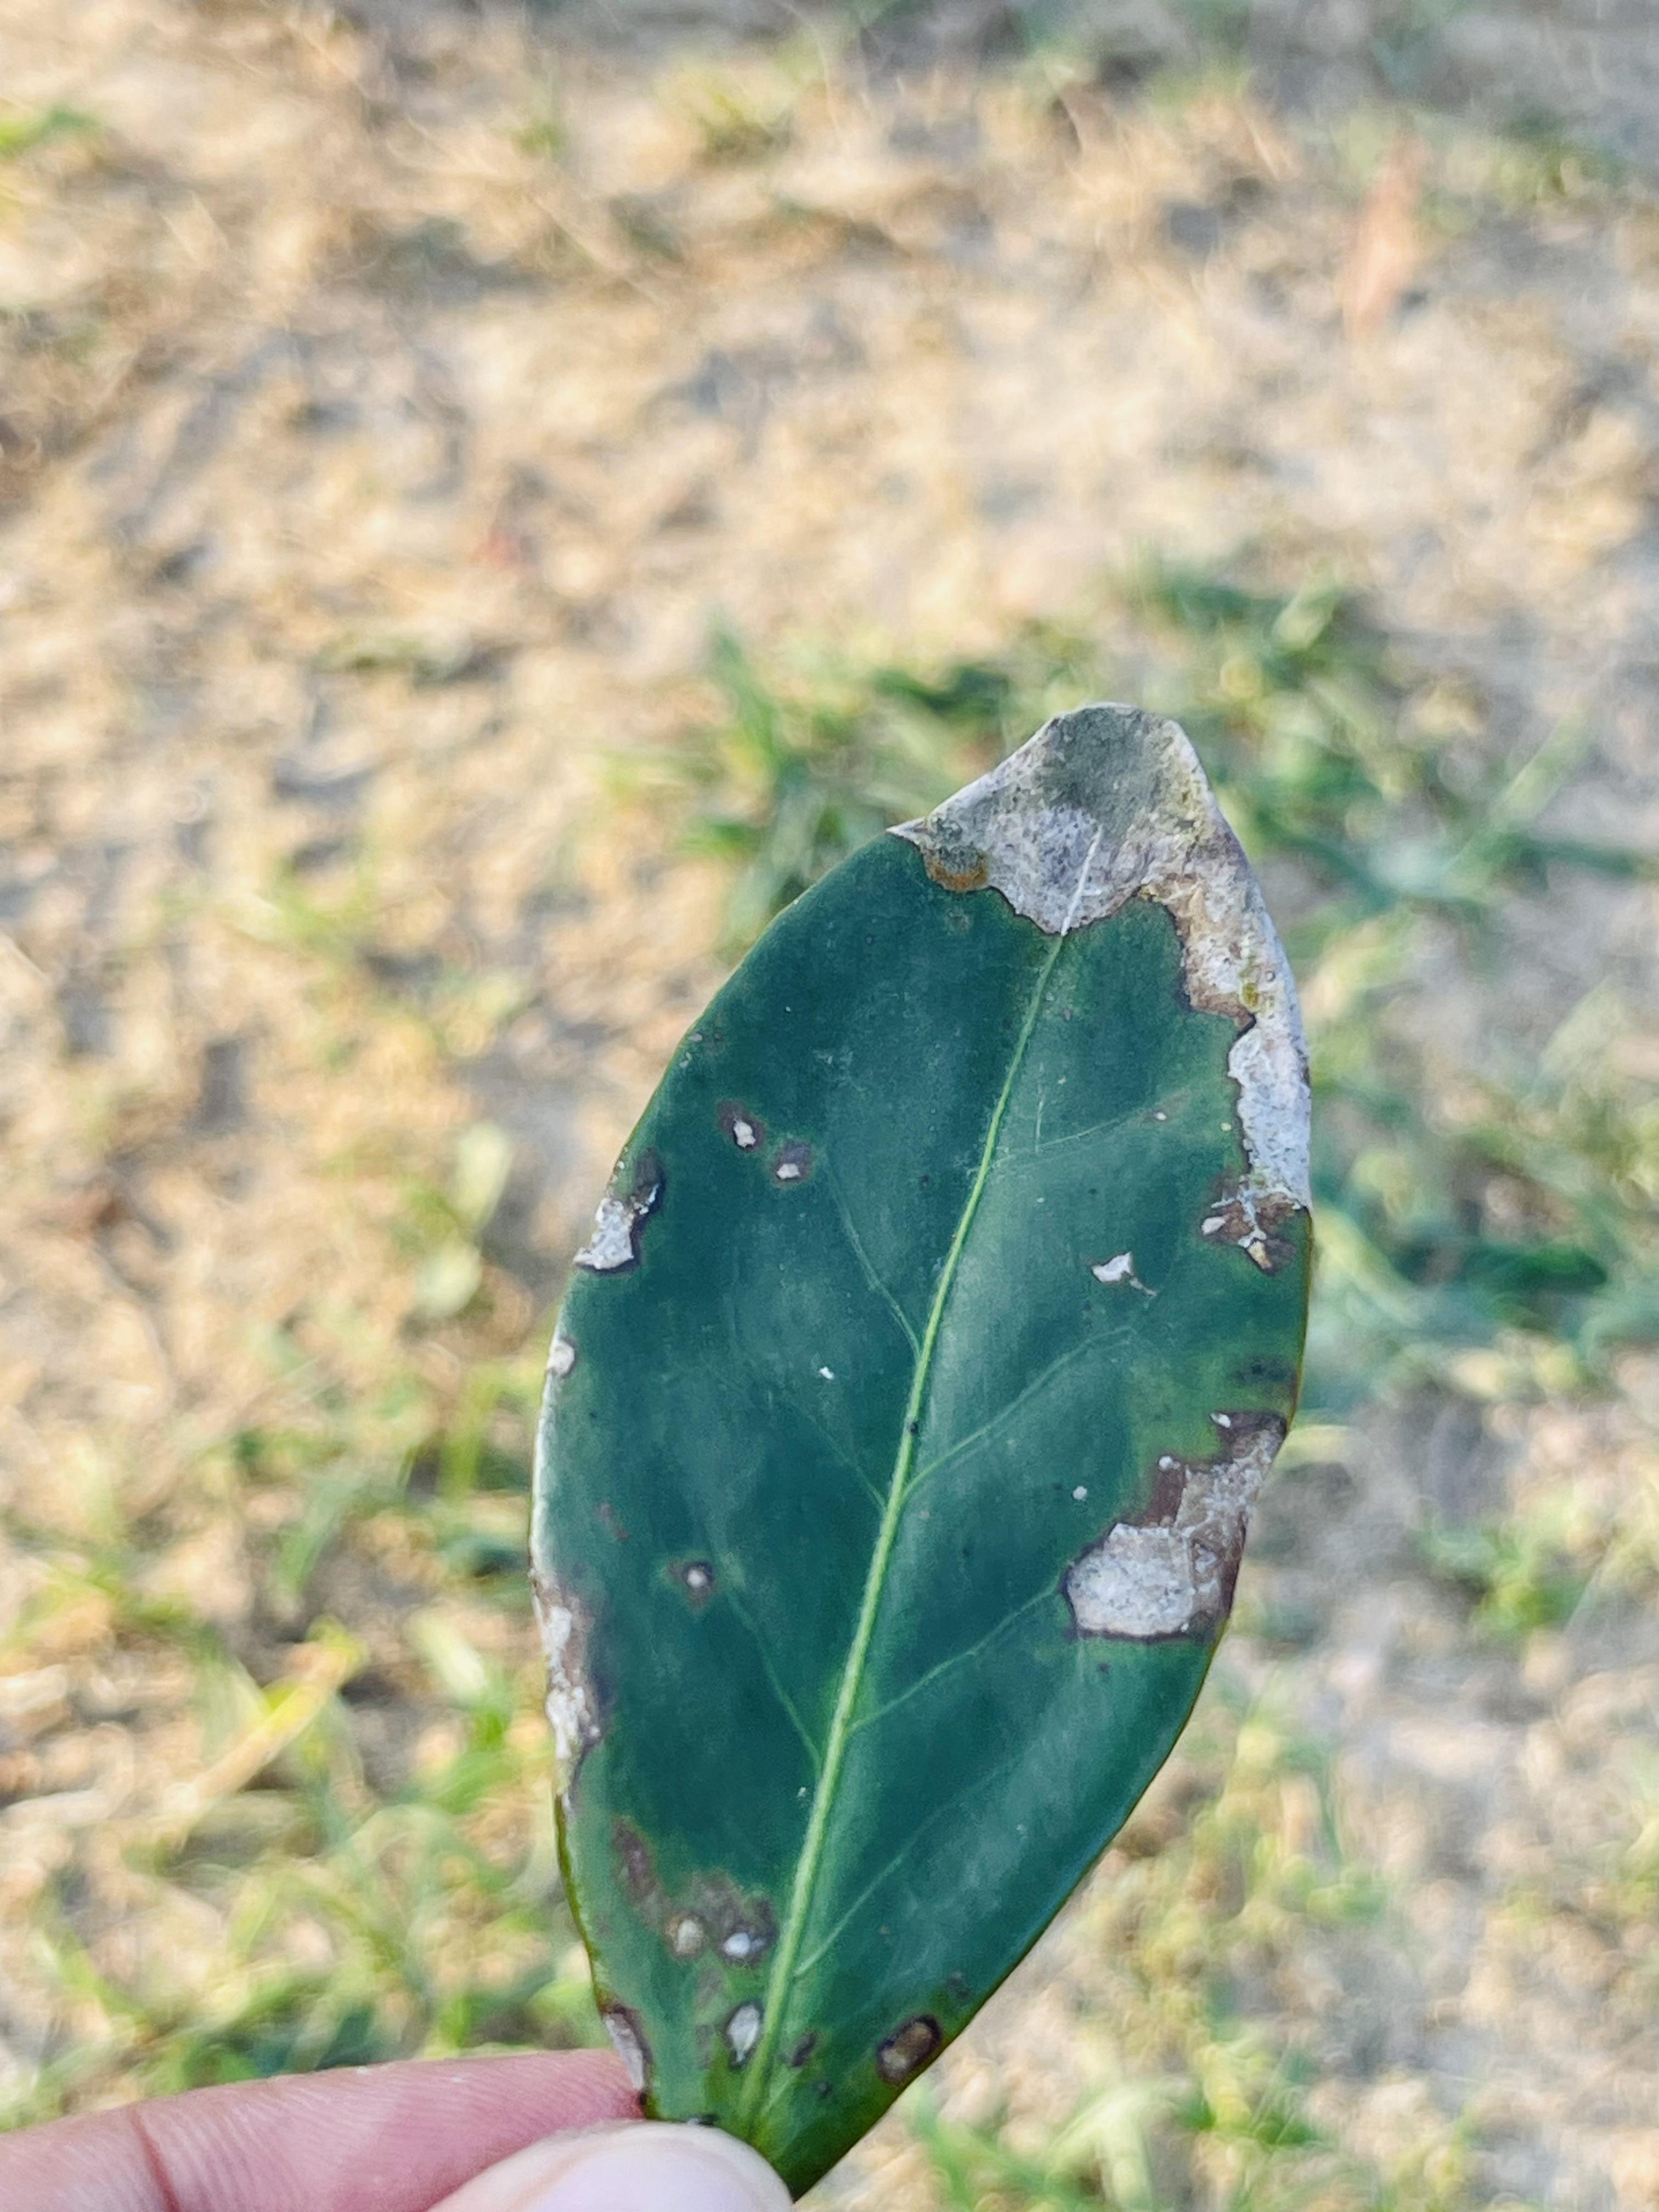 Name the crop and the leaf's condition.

tea, blight
